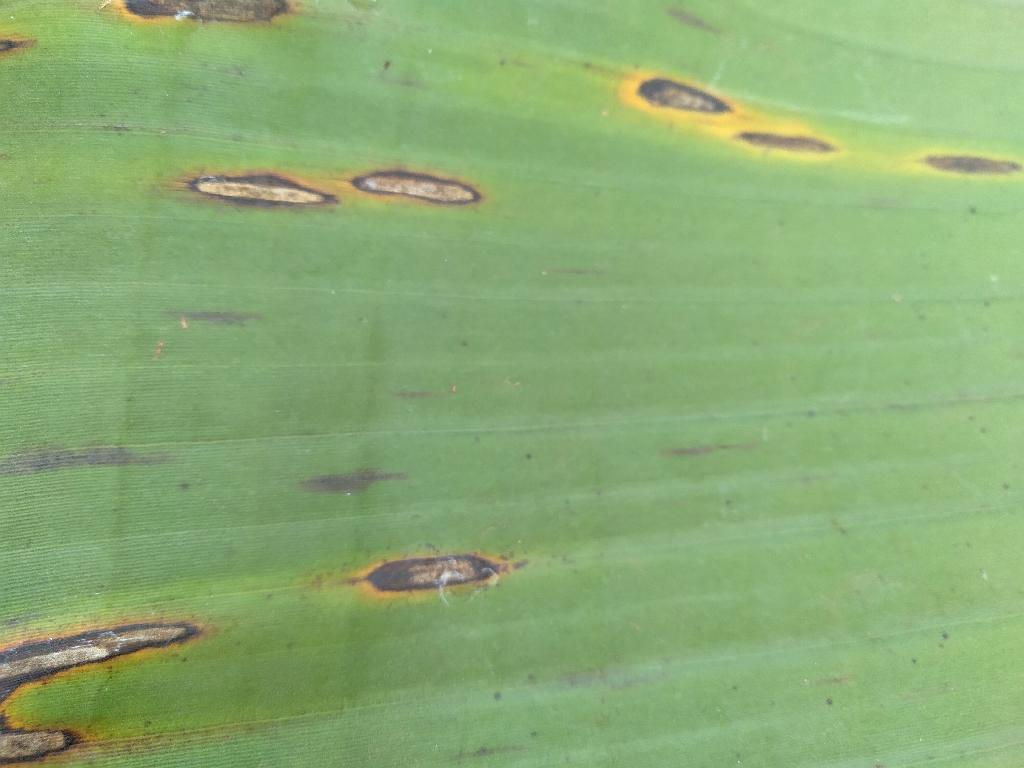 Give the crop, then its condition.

banana, black sigatoka
